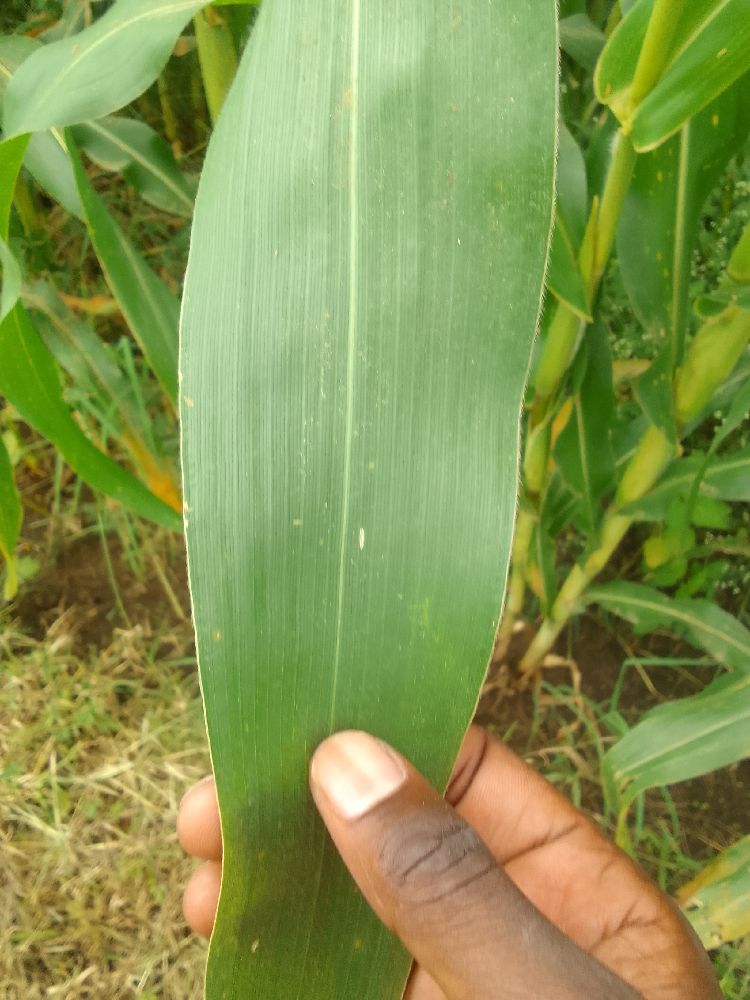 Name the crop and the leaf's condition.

maize, healthy
